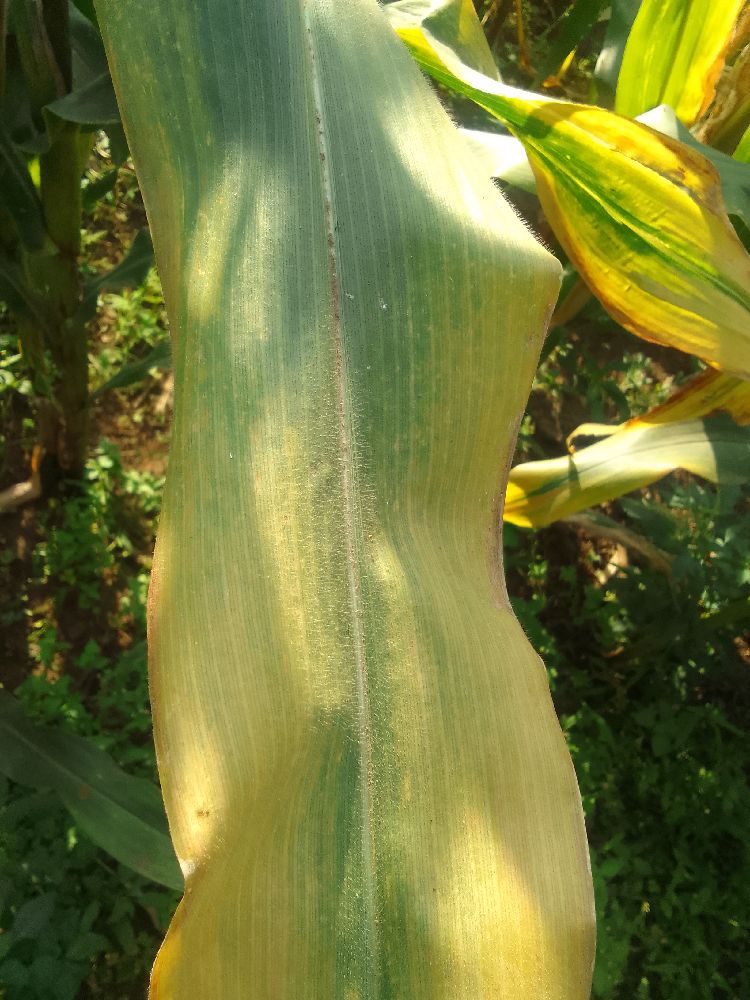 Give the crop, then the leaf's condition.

maize, maize lethal necrosis
